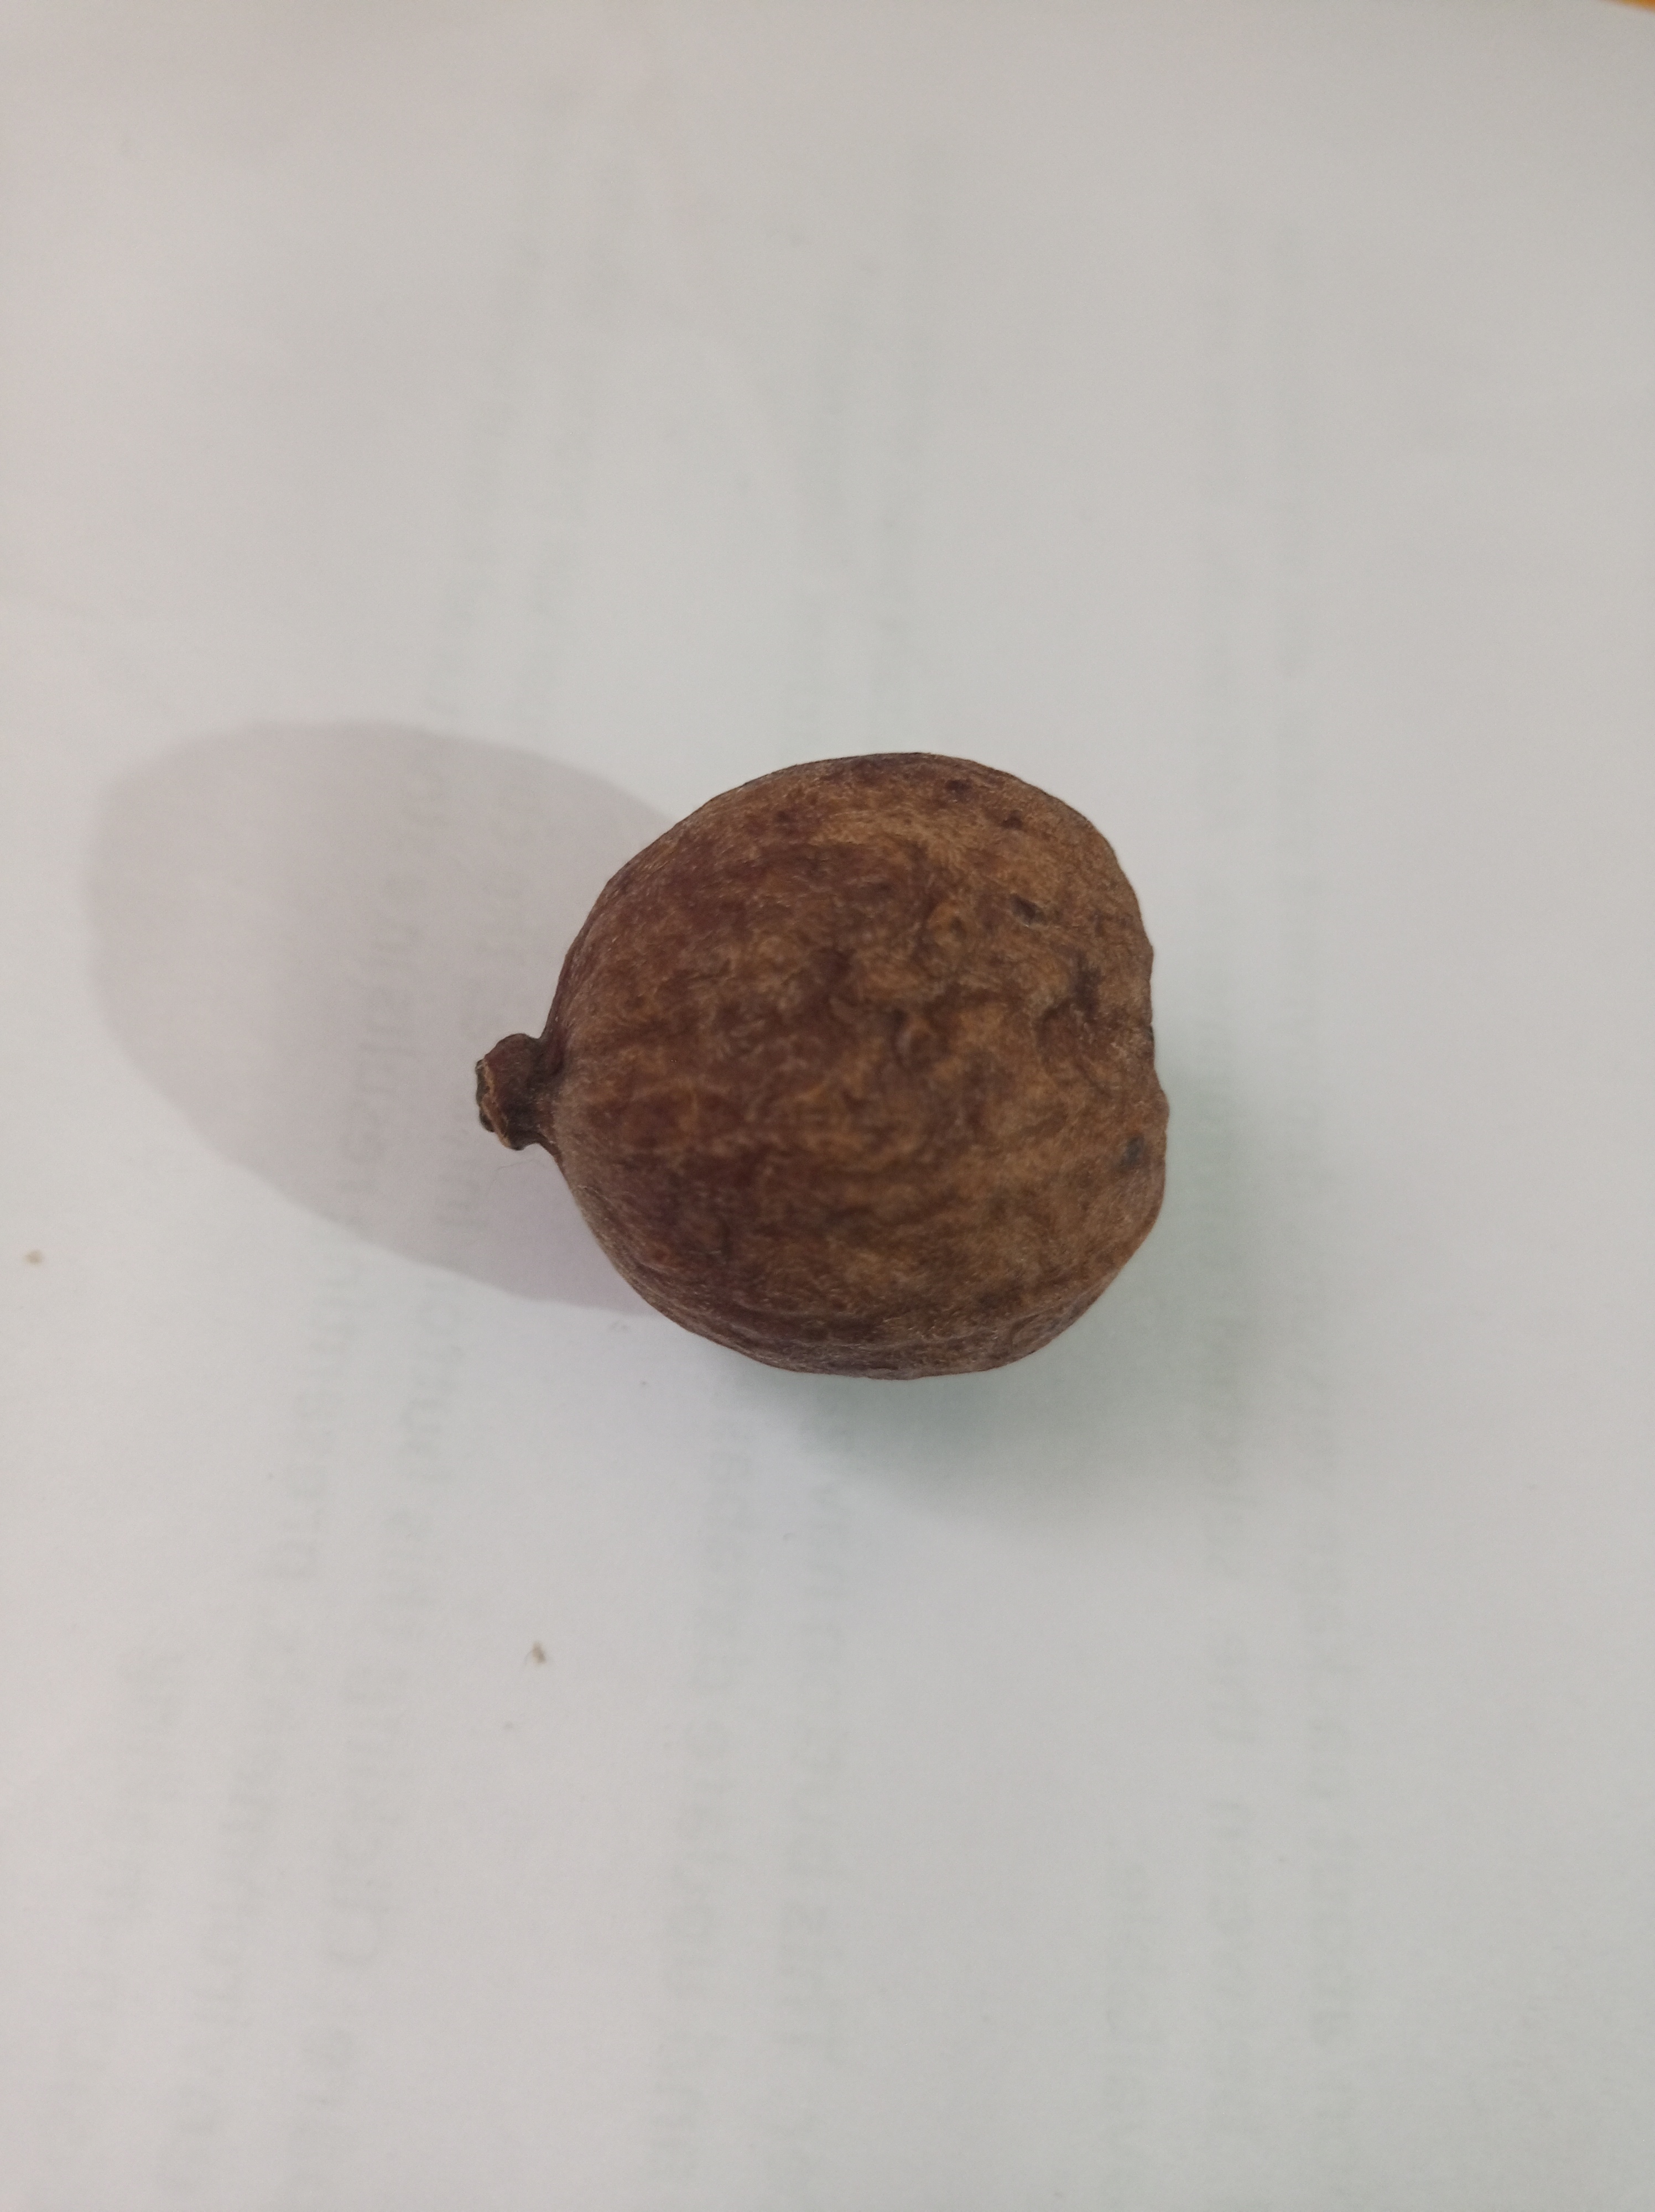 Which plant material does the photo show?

madanphal
